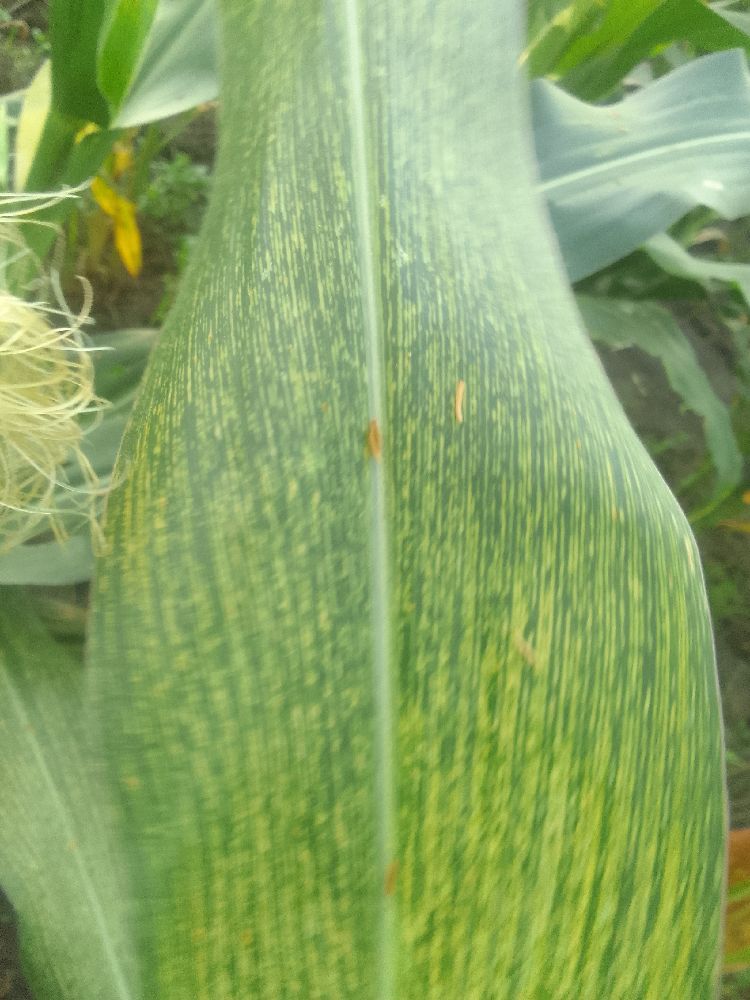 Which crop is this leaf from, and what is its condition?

maize, maize streak virus
